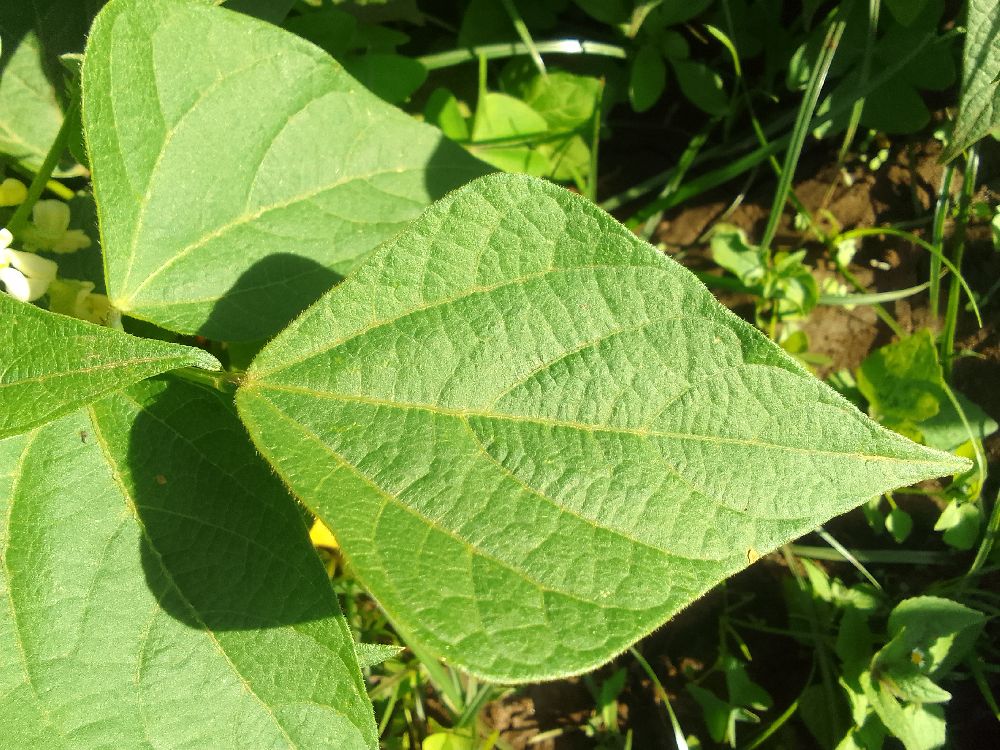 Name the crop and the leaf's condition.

common bean, healthy
